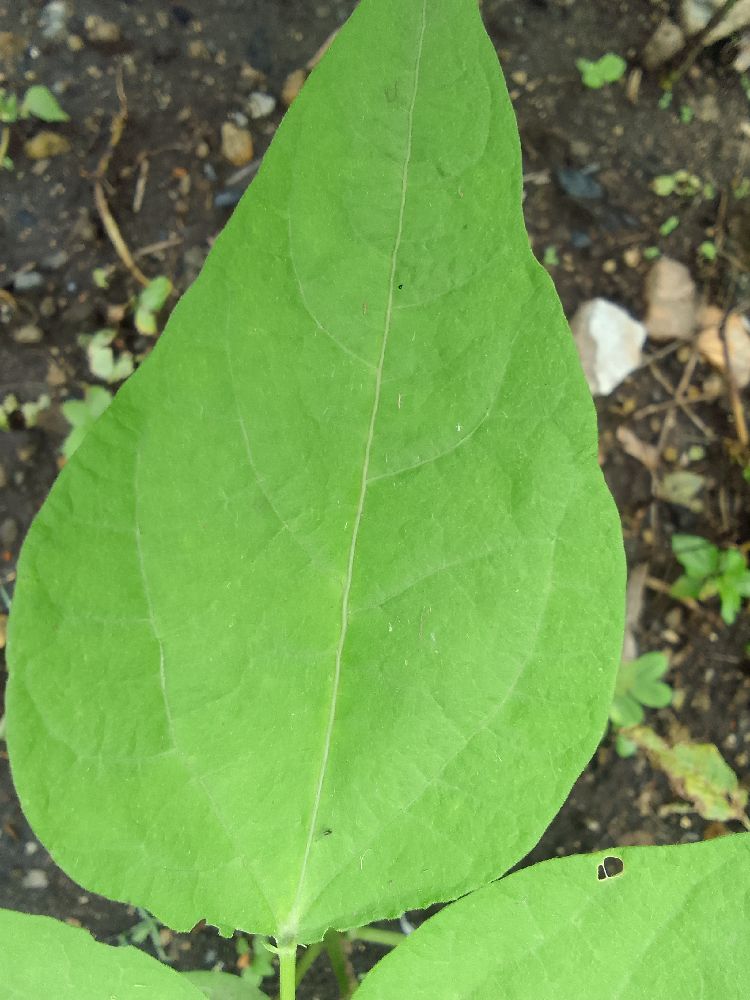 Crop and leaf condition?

common bean, healthy
